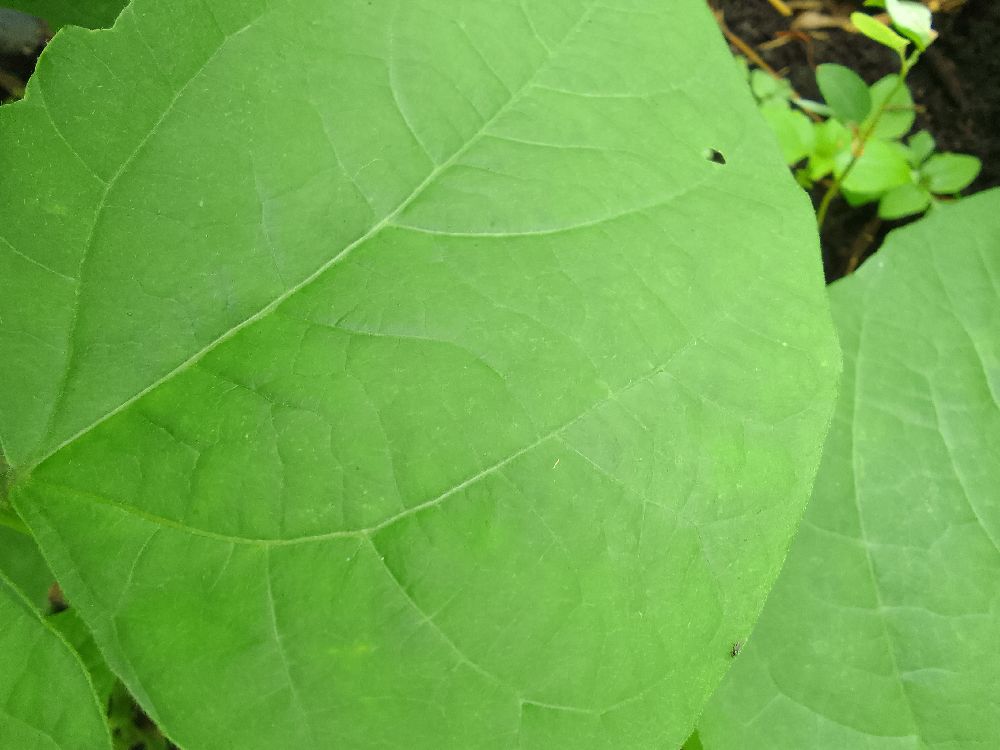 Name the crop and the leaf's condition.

common bean, healthy
